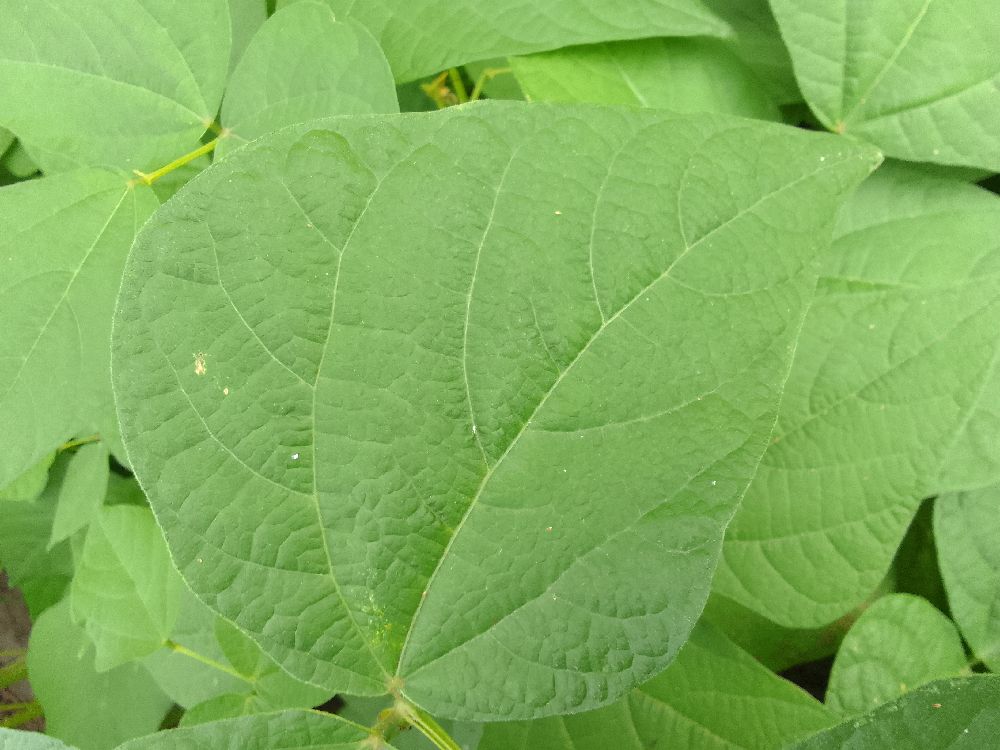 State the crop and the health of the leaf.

common bean, healthy
